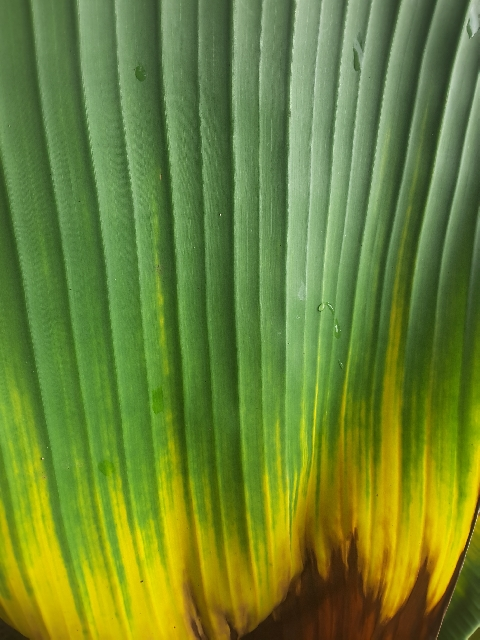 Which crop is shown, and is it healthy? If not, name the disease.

banana, fusarium wilt race 1
